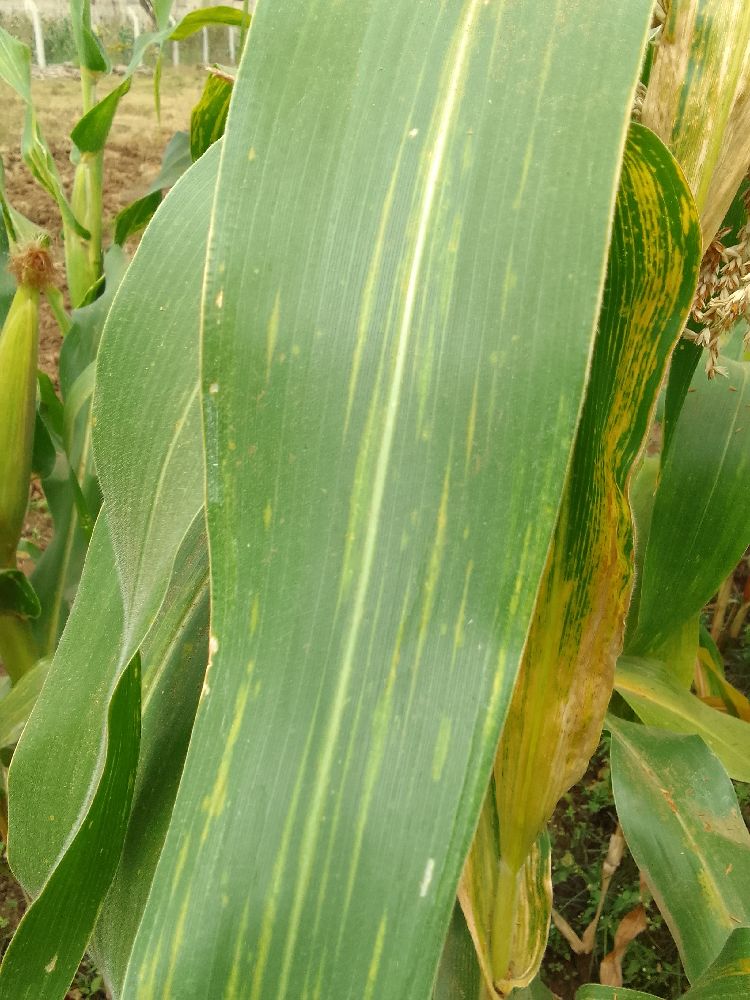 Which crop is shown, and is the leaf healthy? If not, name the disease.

maize, maize lethal necrosis
